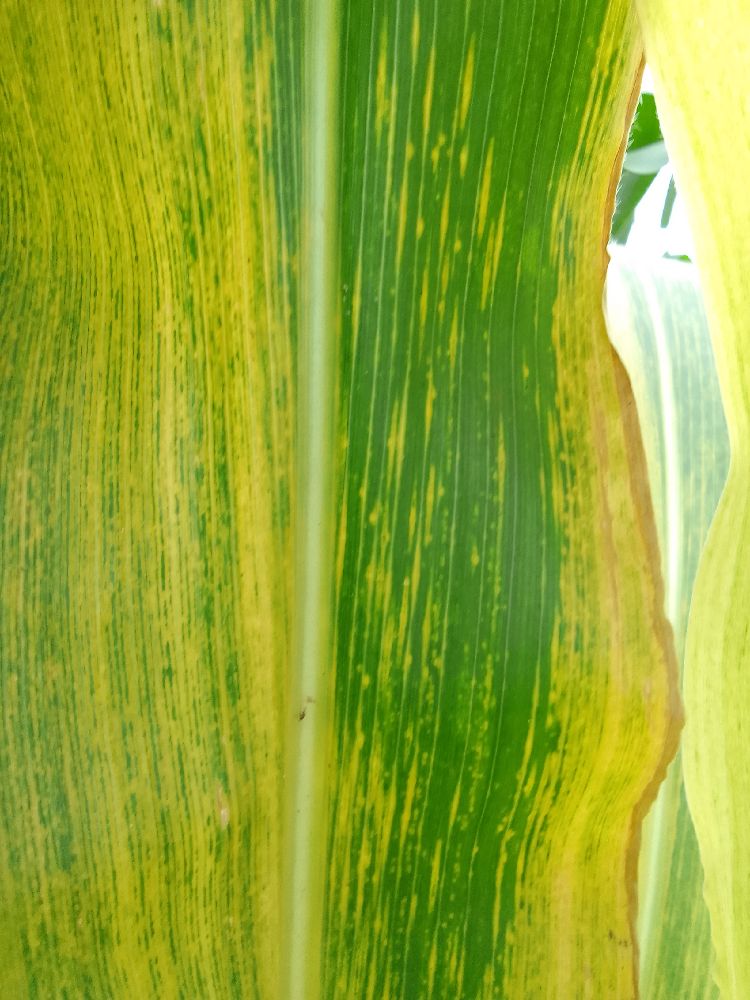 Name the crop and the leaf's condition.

maize, maize lethal necrosis
